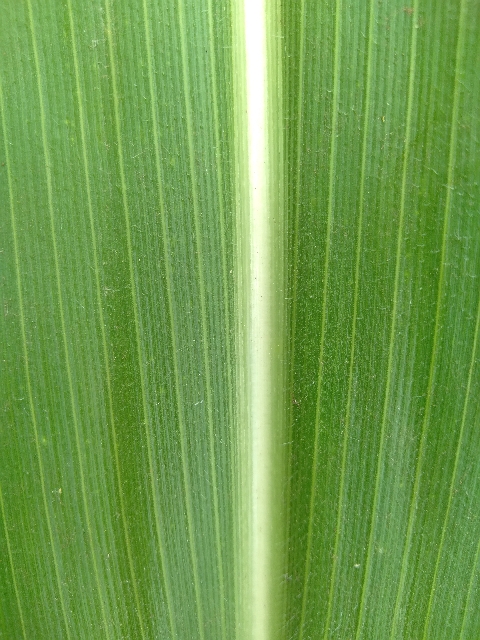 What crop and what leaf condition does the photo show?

maize, healthy
